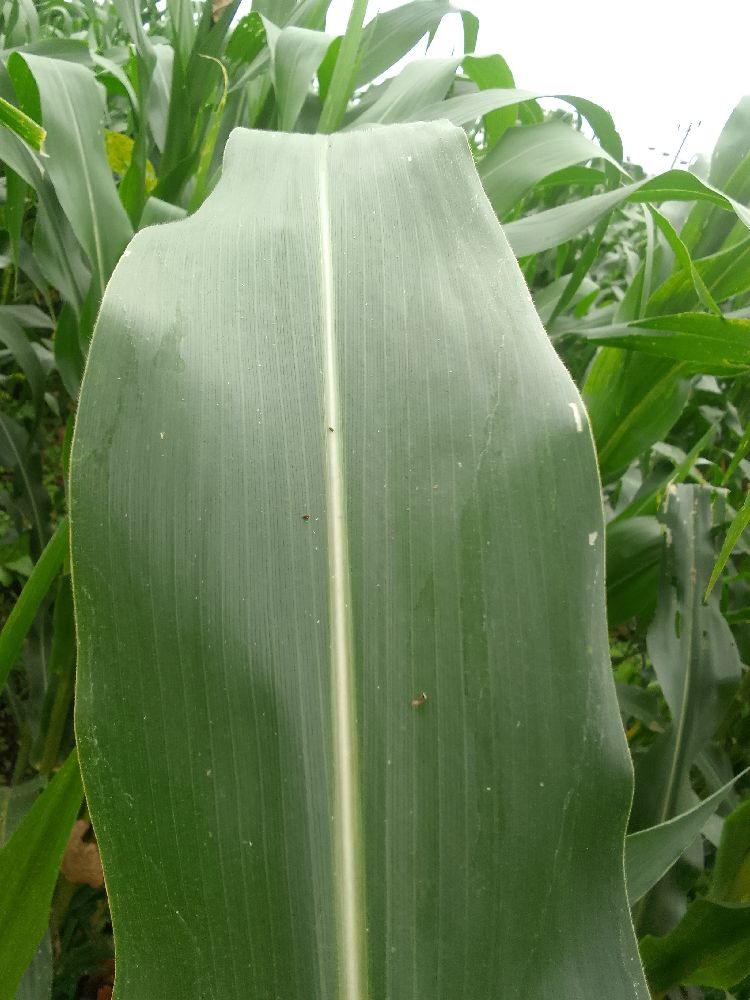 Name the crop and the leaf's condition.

maize, healthy
